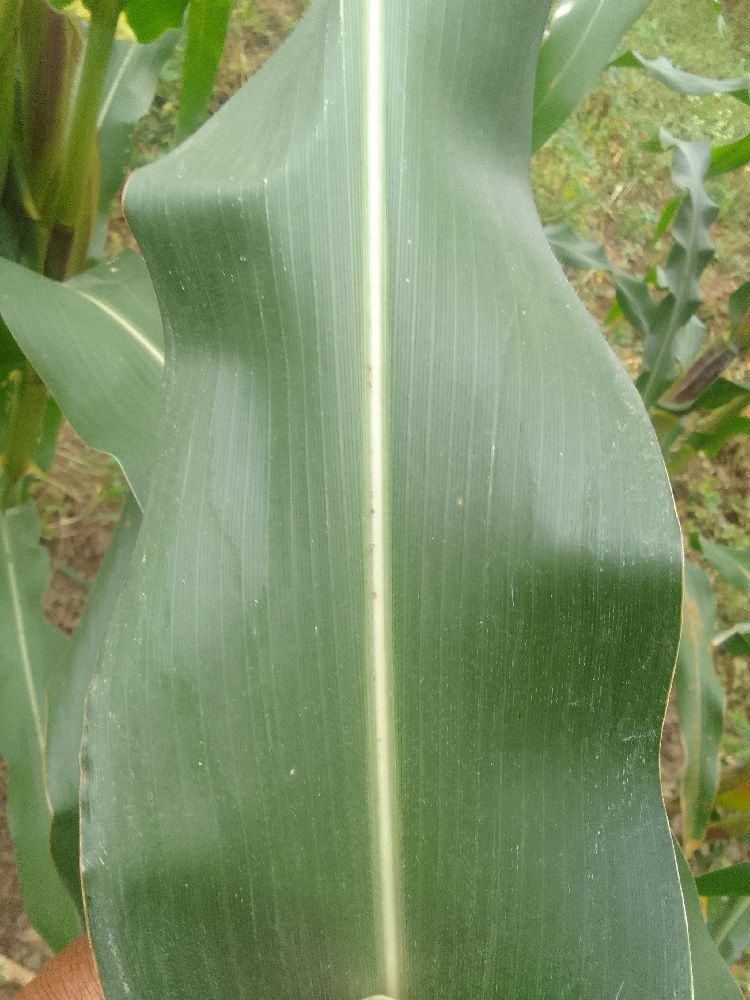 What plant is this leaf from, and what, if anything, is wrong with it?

maize, healthy
